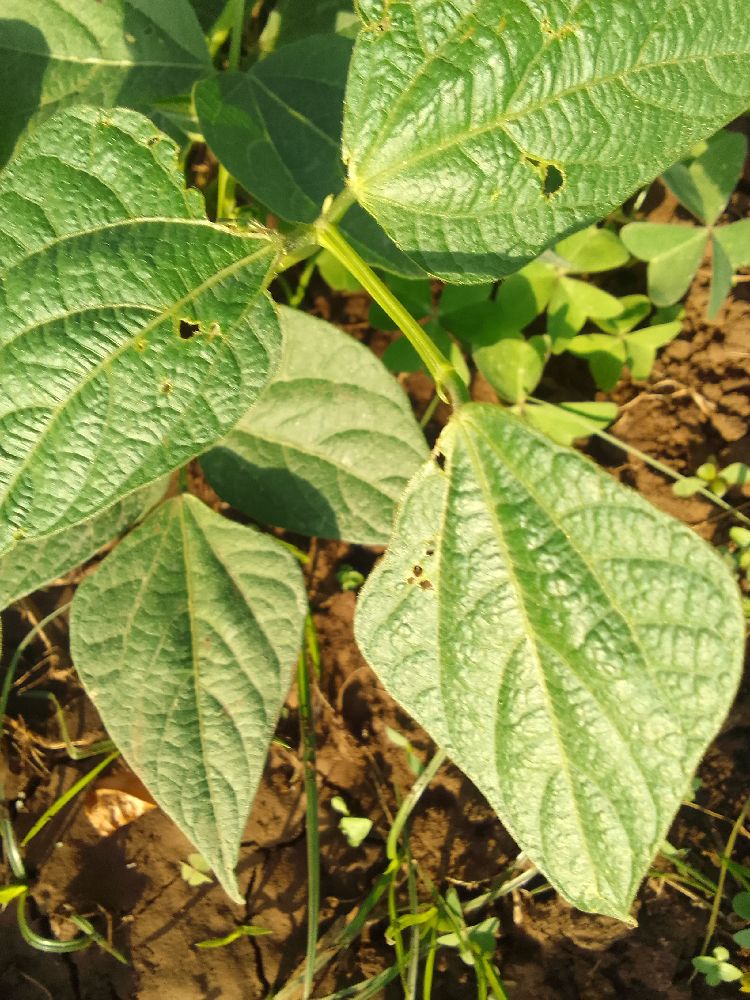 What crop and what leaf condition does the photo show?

common bean, healthy
